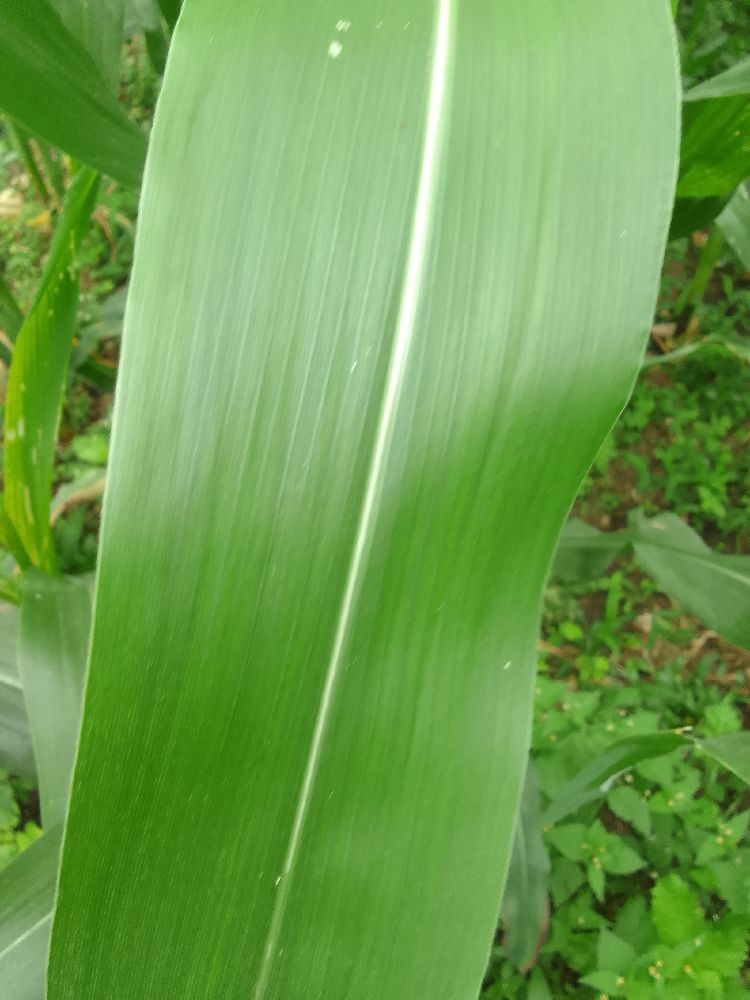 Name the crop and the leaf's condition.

maize, healthy
